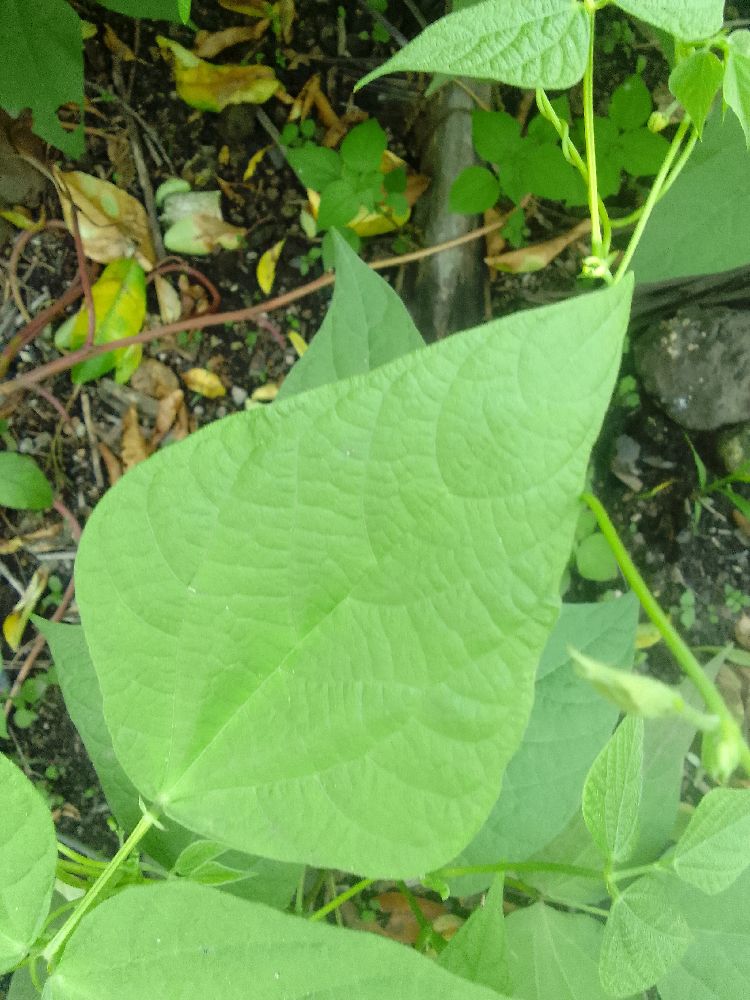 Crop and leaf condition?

common bean, healthy
